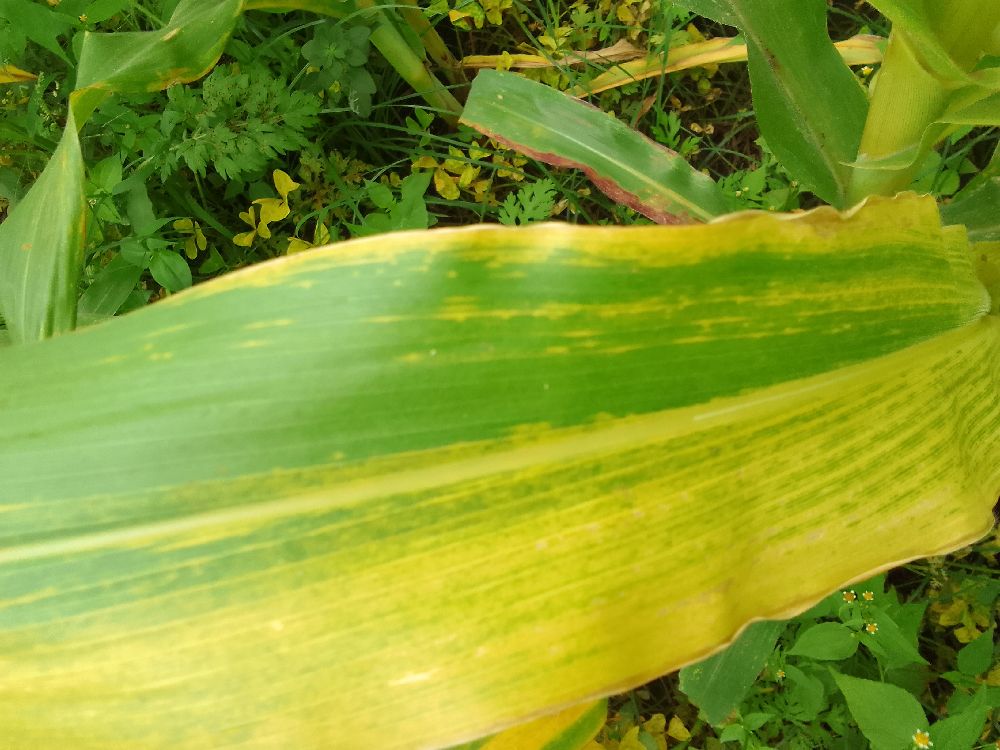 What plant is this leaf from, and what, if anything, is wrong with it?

maize, maize lethal necrosis
